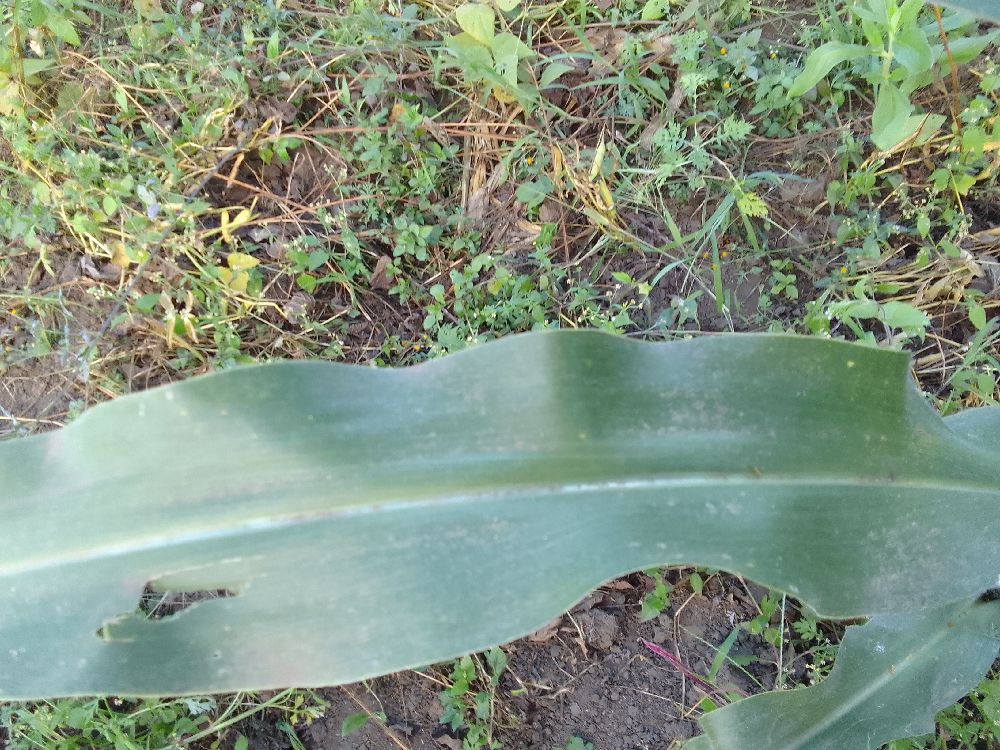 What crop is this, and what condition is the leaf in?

maize, healthy
